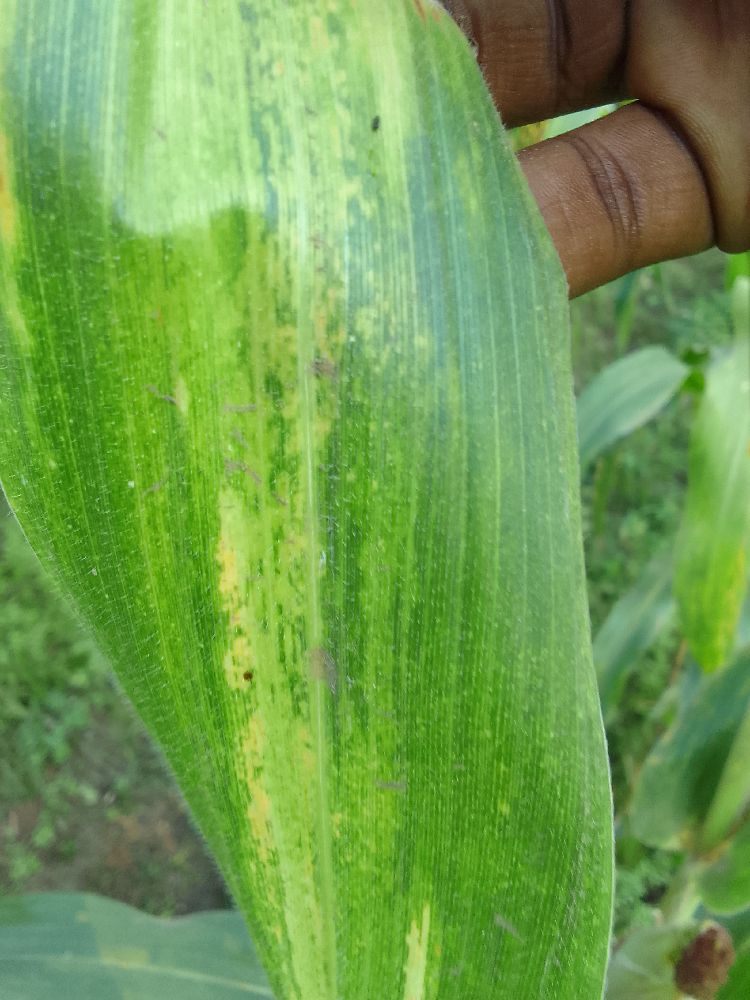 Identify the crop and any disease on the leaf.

maize, maize lethal necrosis
